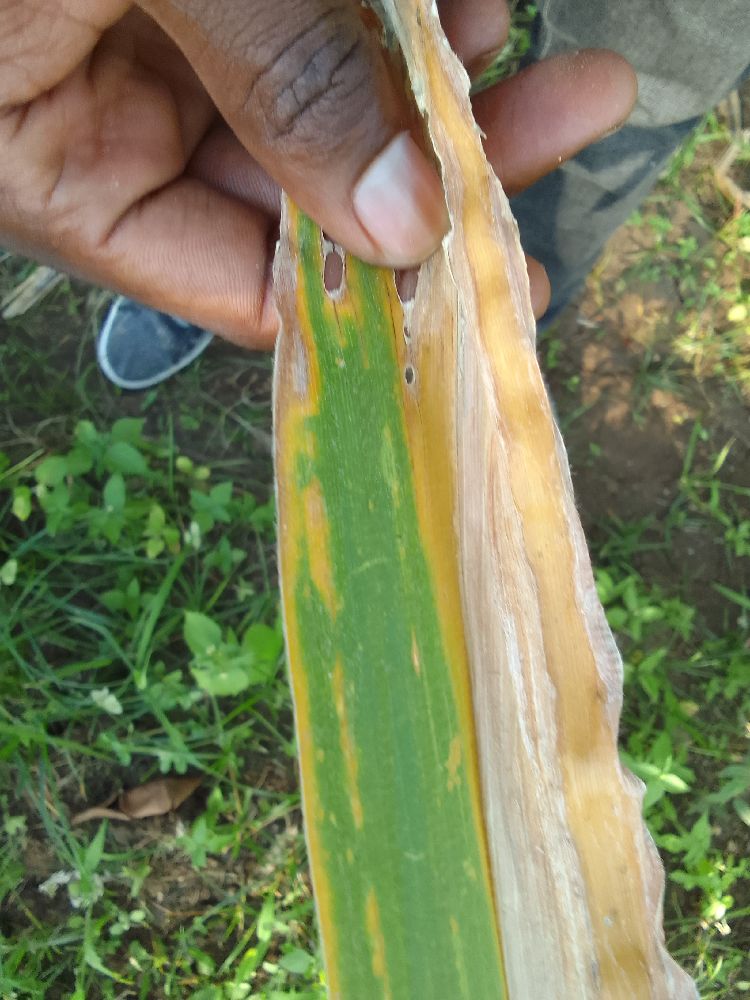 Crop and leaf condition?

maize, maize lethal necrosis
